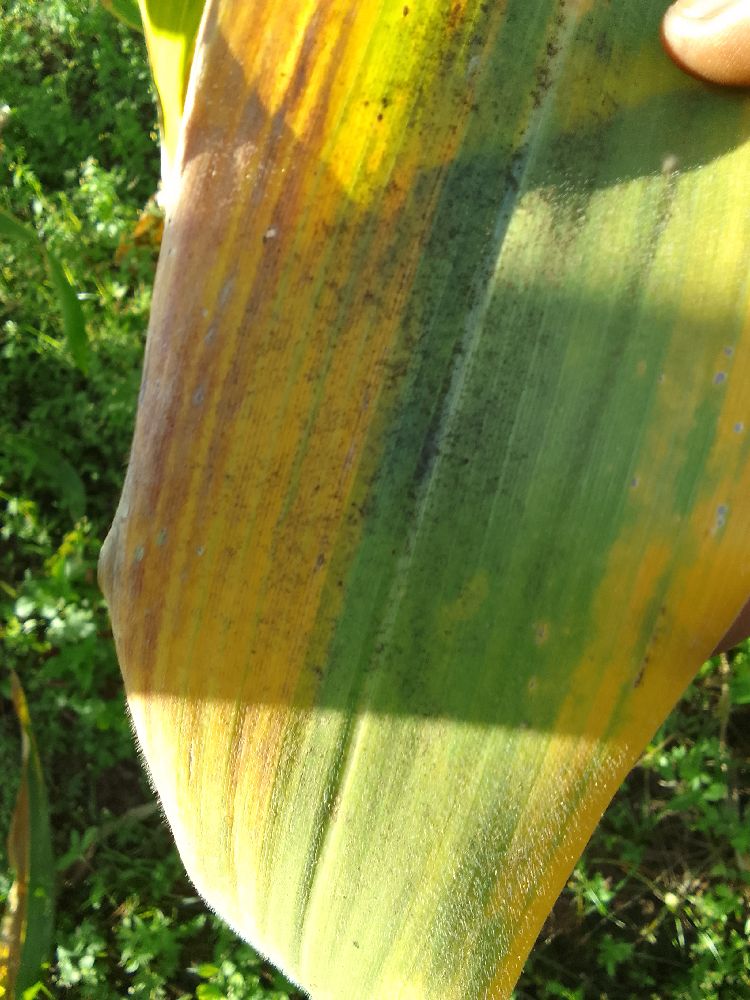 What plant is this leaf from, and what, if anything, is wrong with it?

maize, maize lethal necrosis
